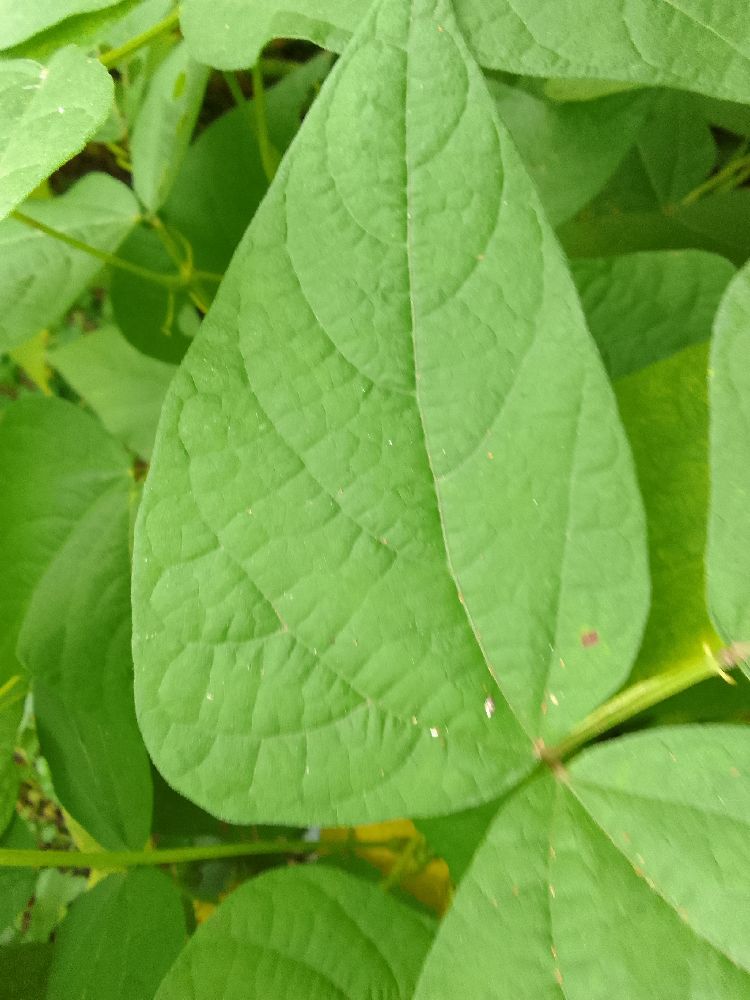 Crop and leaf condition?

common bean, healthy
